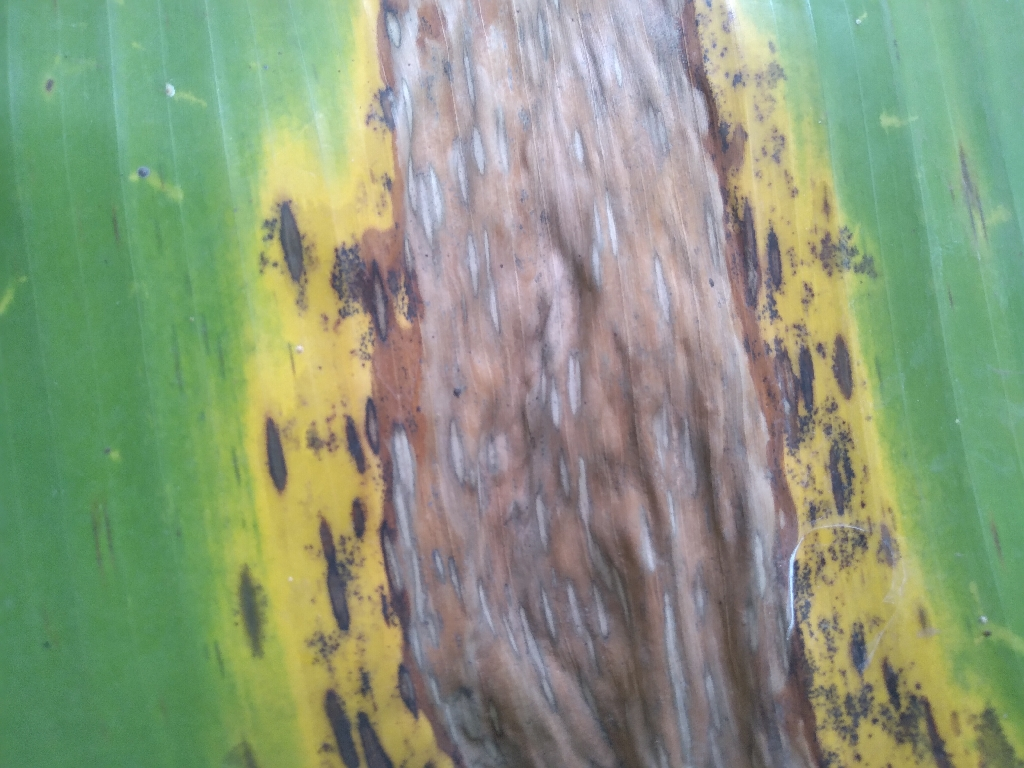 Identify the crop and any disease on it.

banana, black sigatoka
